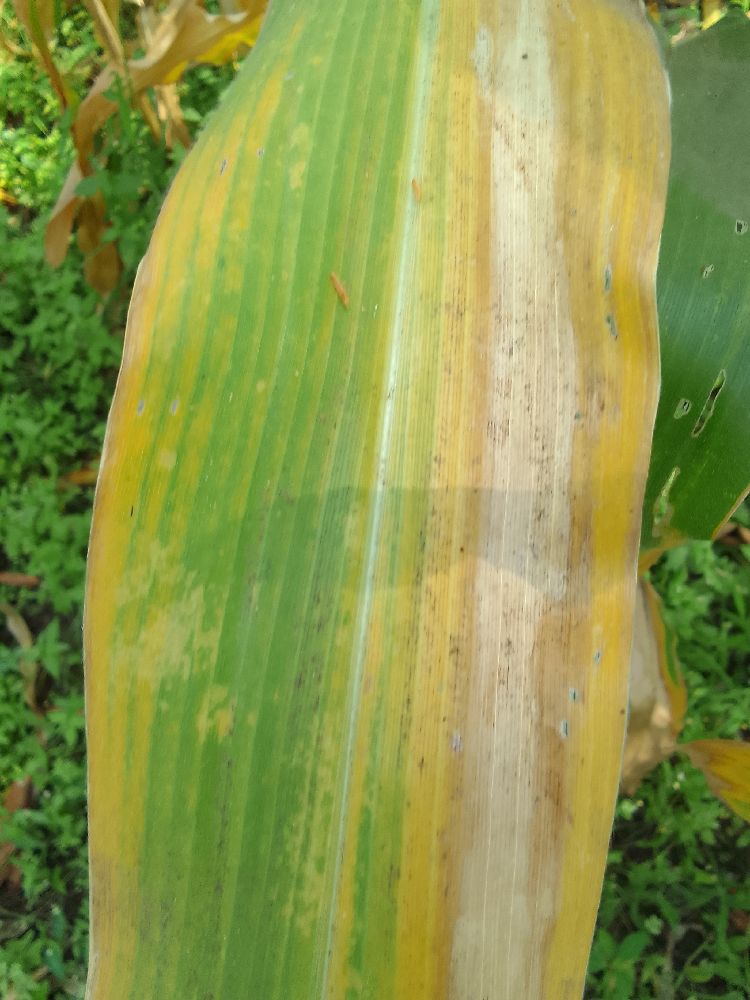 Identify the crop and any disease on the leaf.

maize, maize lethal necrosis
